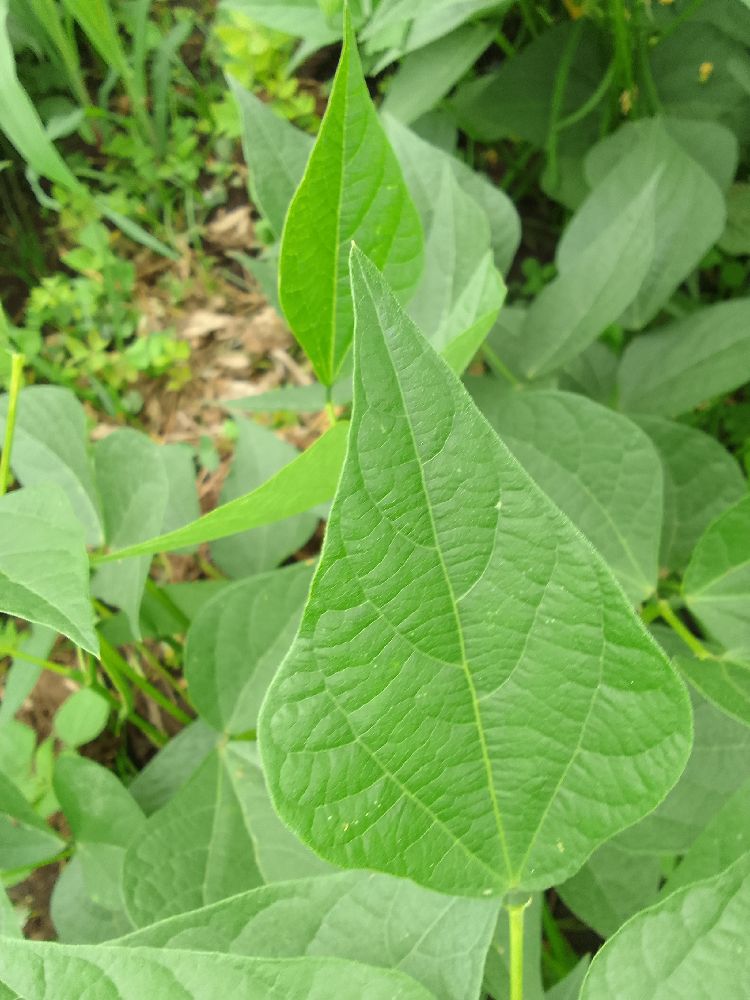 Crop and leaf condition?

common bean, healthy
